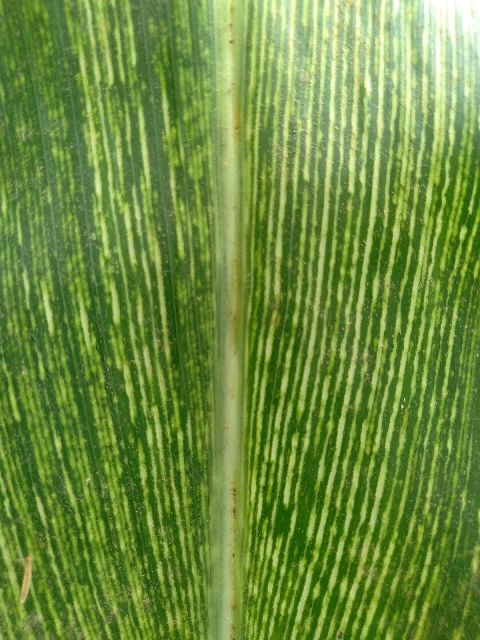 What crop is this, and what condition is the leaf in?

maize, maize streak virus
